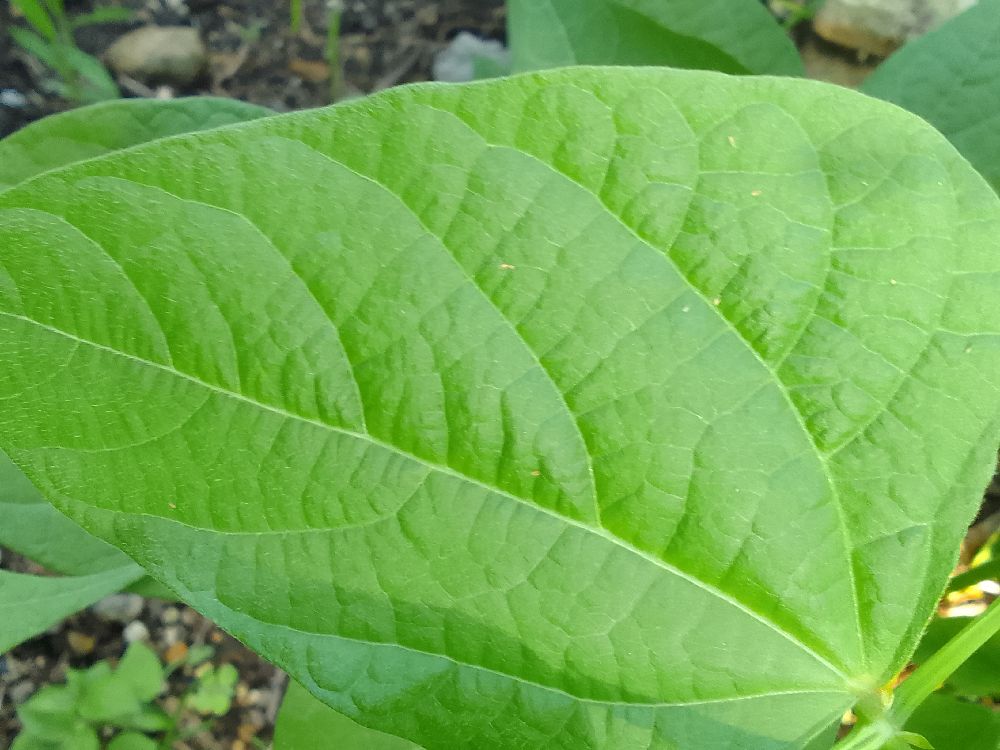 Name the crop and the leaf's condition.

common bean, healthy
